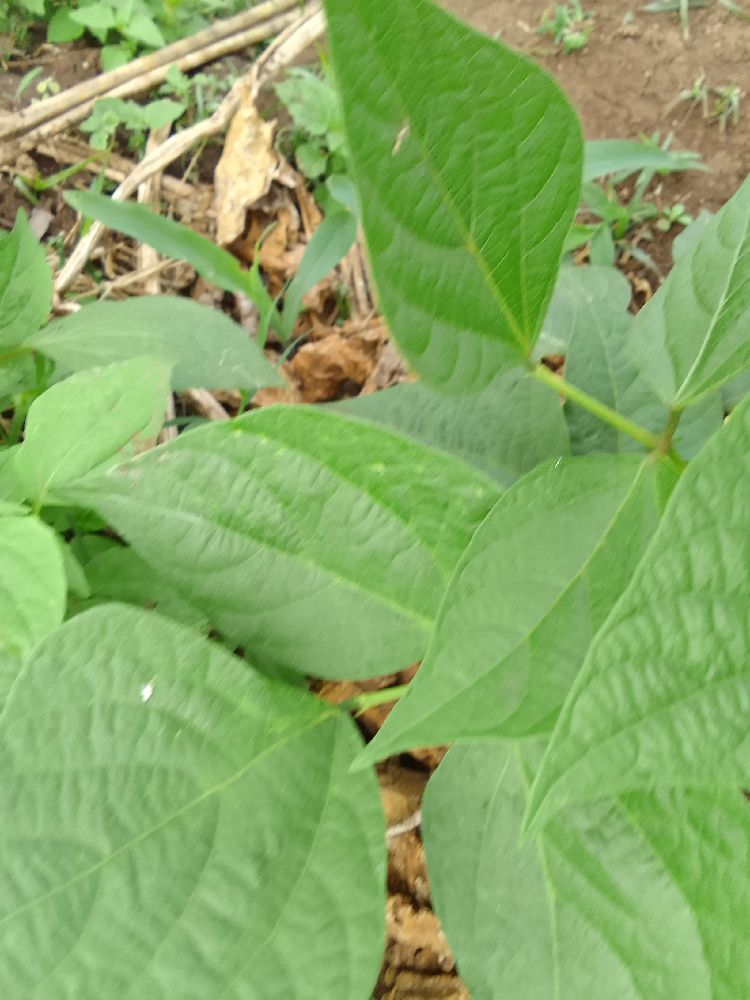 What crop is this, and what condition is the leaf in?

common bean, healthy
